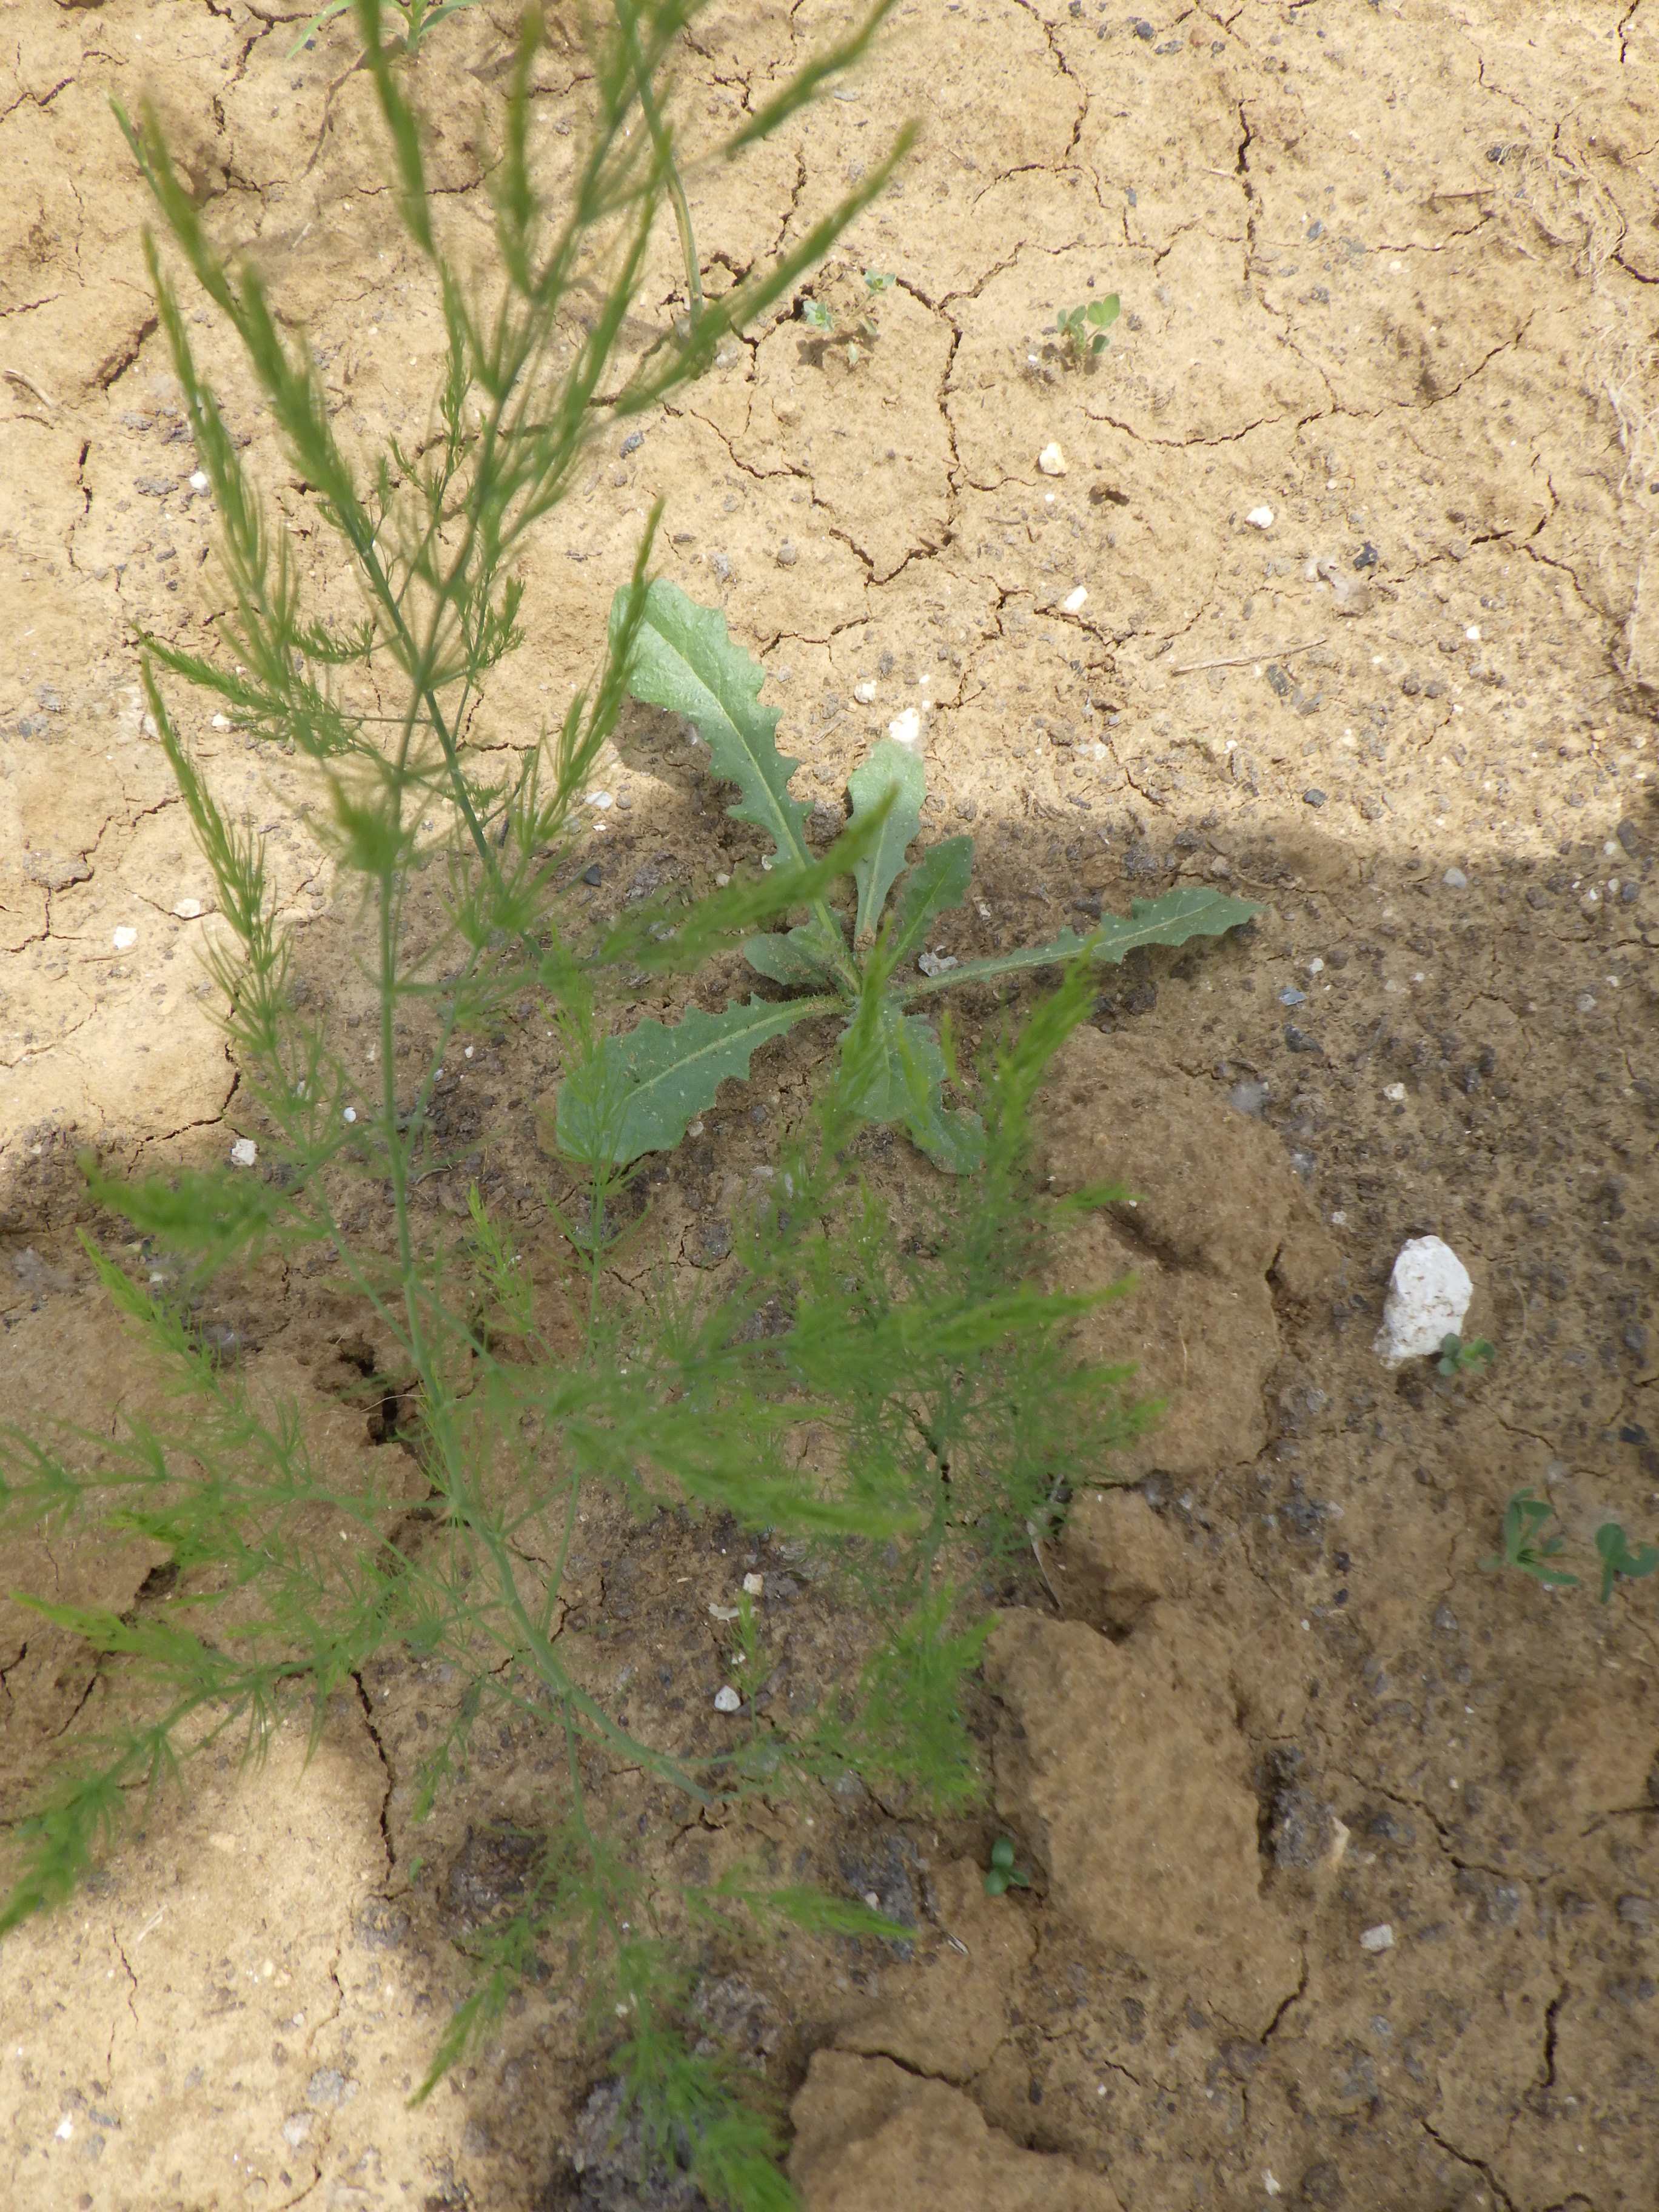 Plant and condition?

asparagus, healthy
